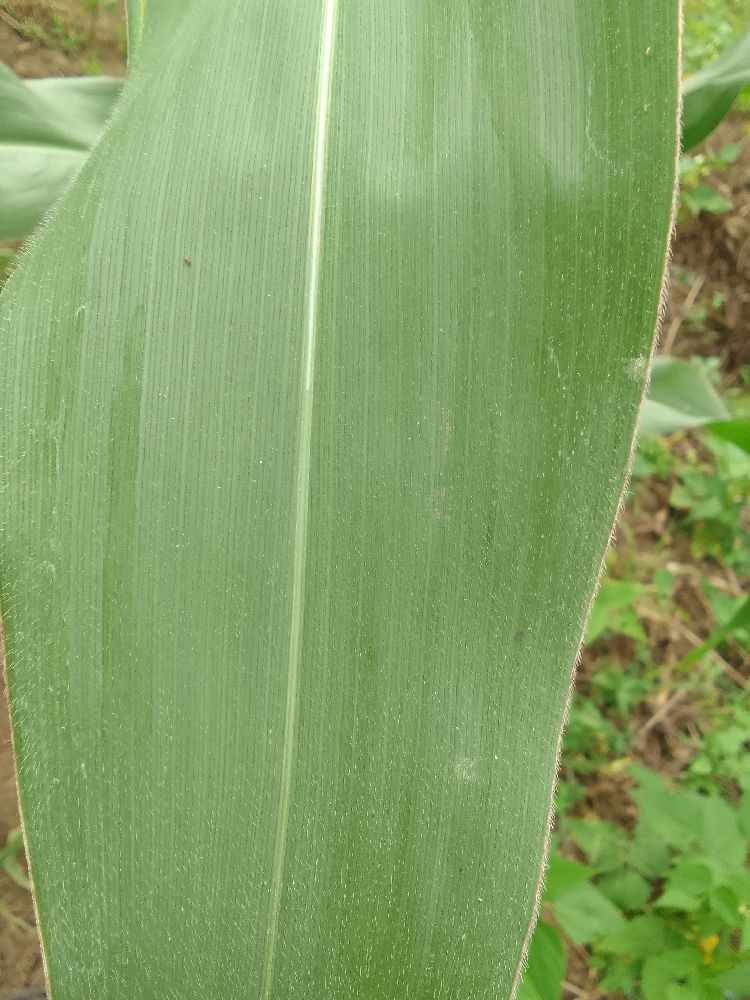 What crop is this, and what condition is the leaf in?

maize, healthy
